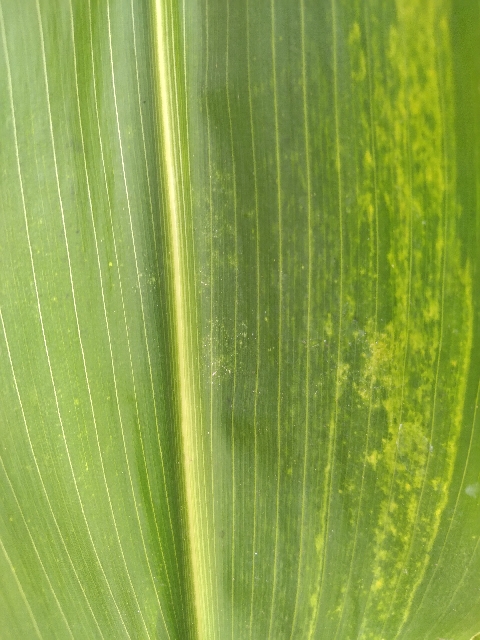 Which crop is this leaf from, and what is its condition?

maize, maize lethal necrosis
